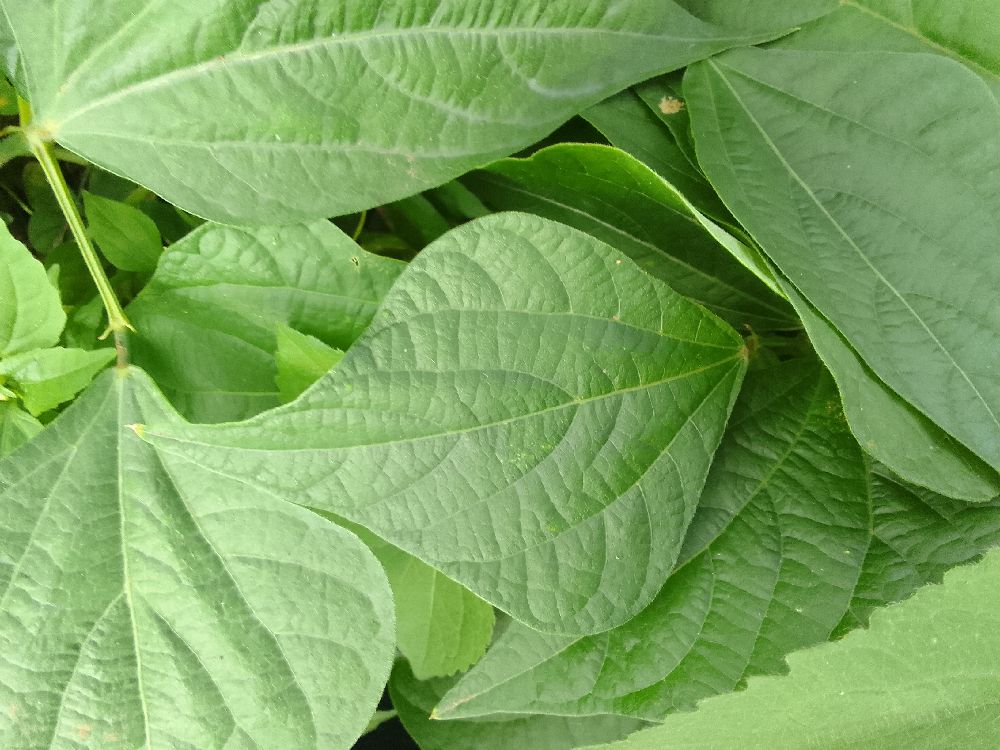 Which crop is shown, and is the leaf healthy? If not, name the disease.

common bean, healthy
